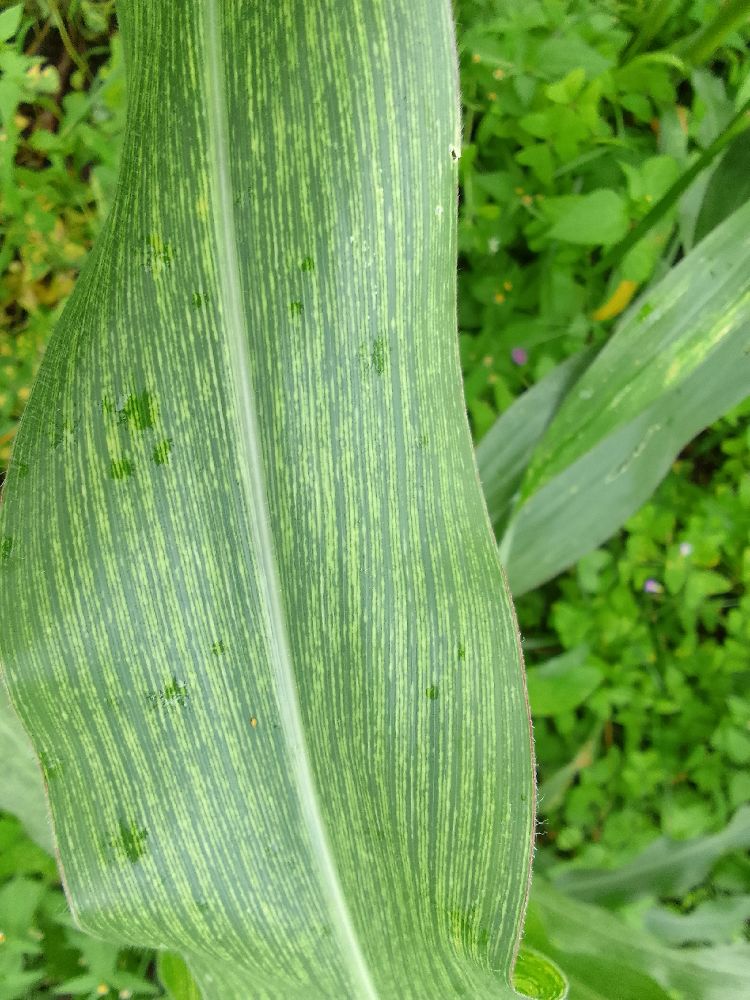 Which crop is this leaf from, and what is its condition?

maize, maize streak virus
